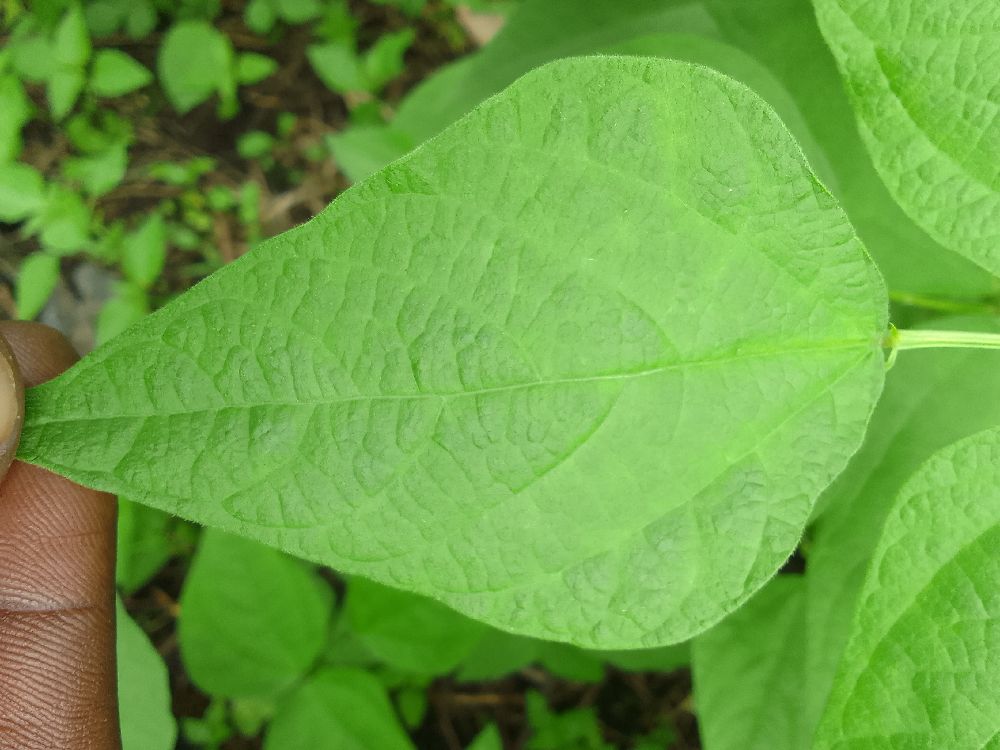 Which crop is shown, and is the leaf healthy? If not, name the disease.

common bean, healthy
